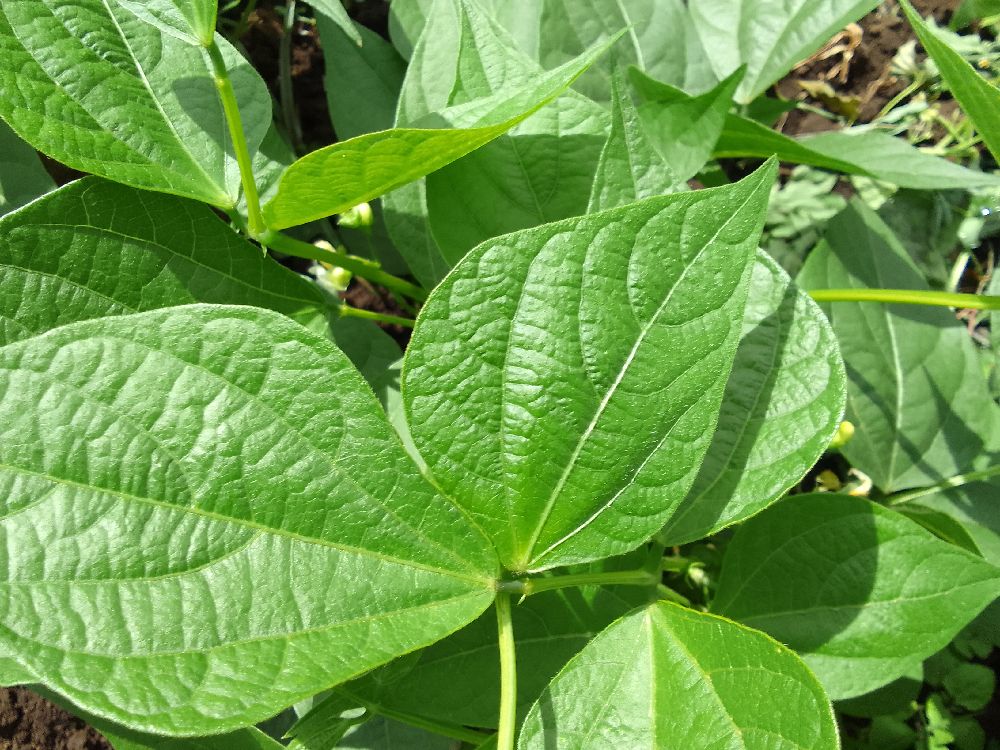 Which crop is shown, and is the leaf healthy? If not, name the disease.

common bean, healthy
